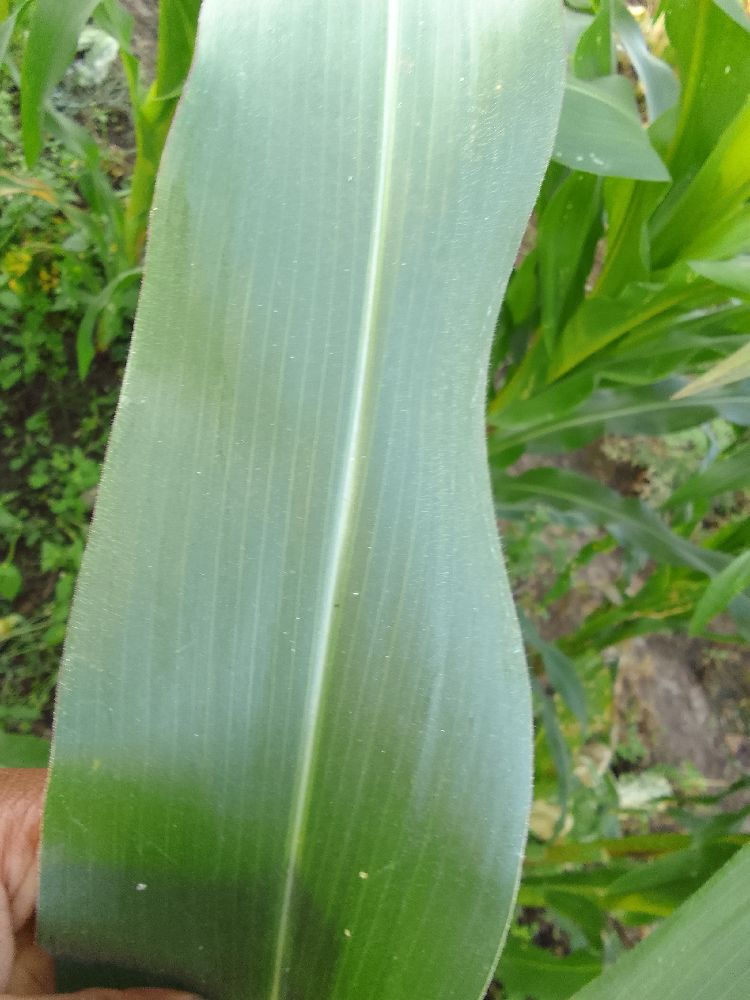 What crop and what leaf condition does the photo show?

maize, healthy
